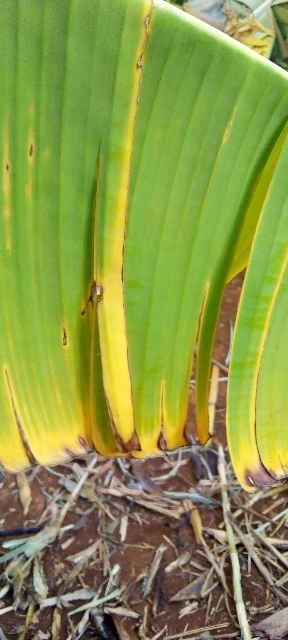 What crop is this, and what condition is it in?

banana, fusarium wilt race 1
